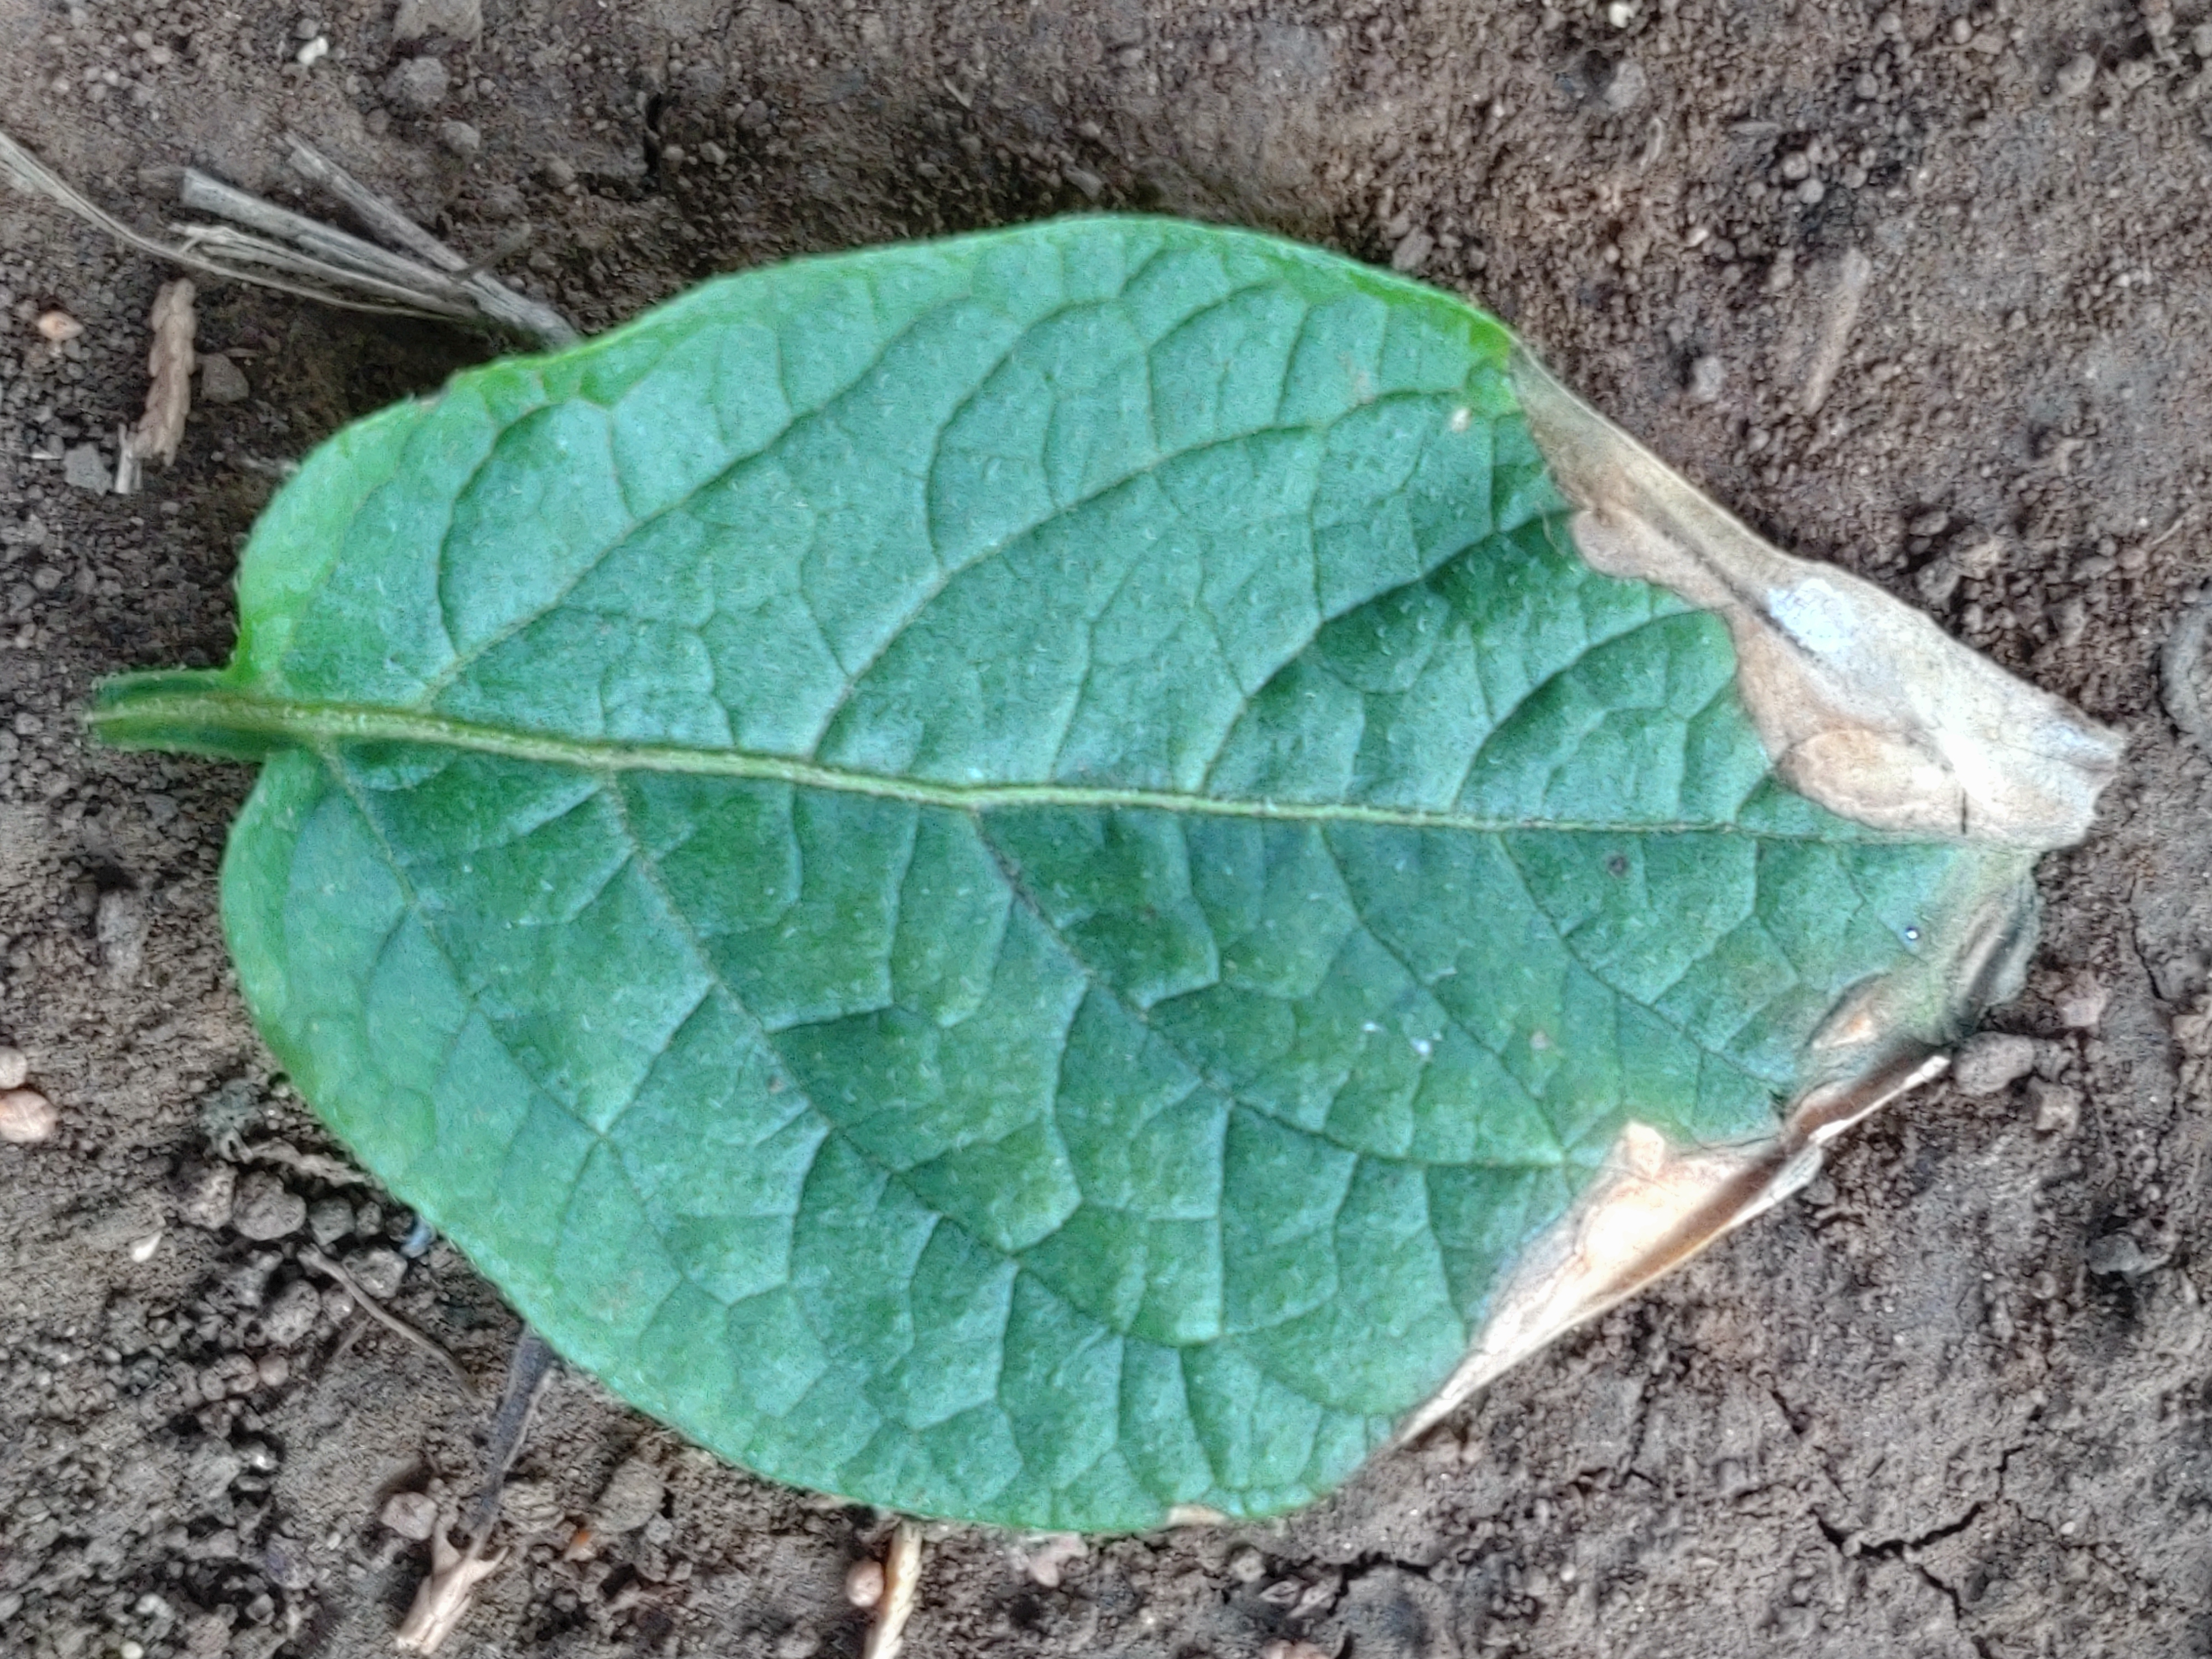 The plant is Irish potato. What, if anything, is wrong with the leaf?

early blight
